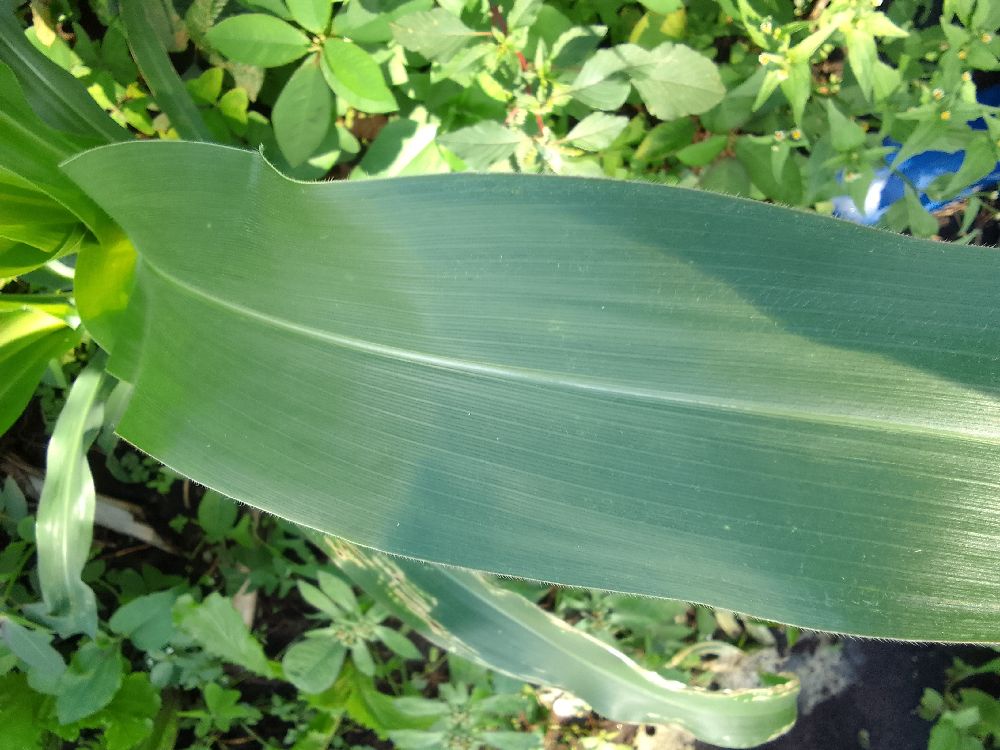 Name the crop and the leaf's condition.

maize, healthy
